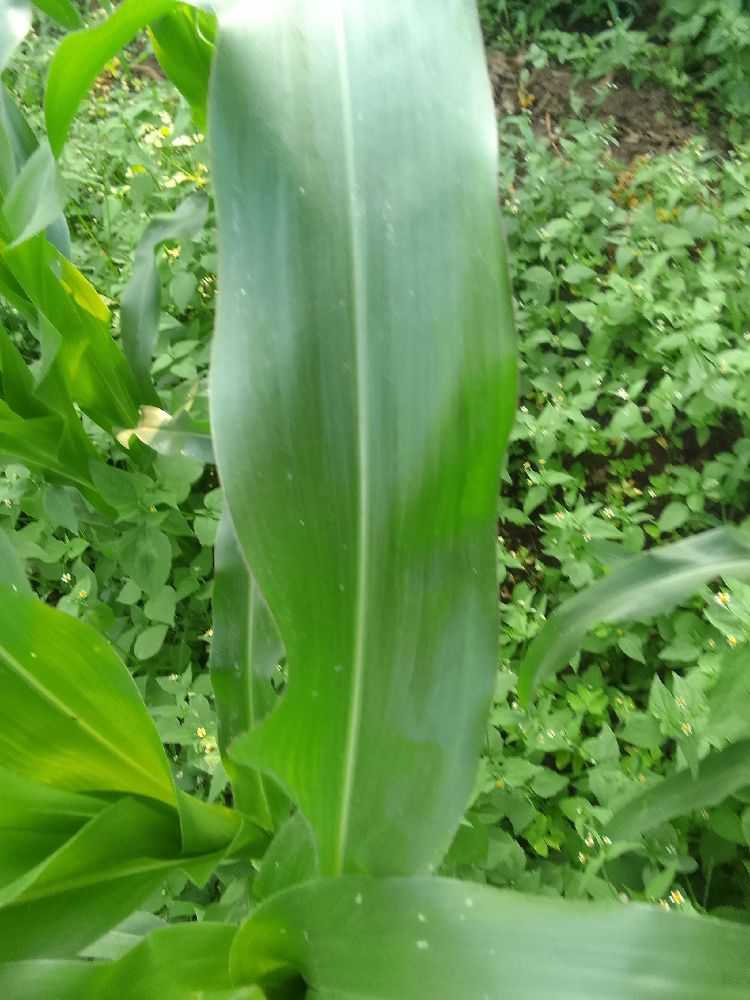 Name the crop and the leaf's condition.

maize, healthy
